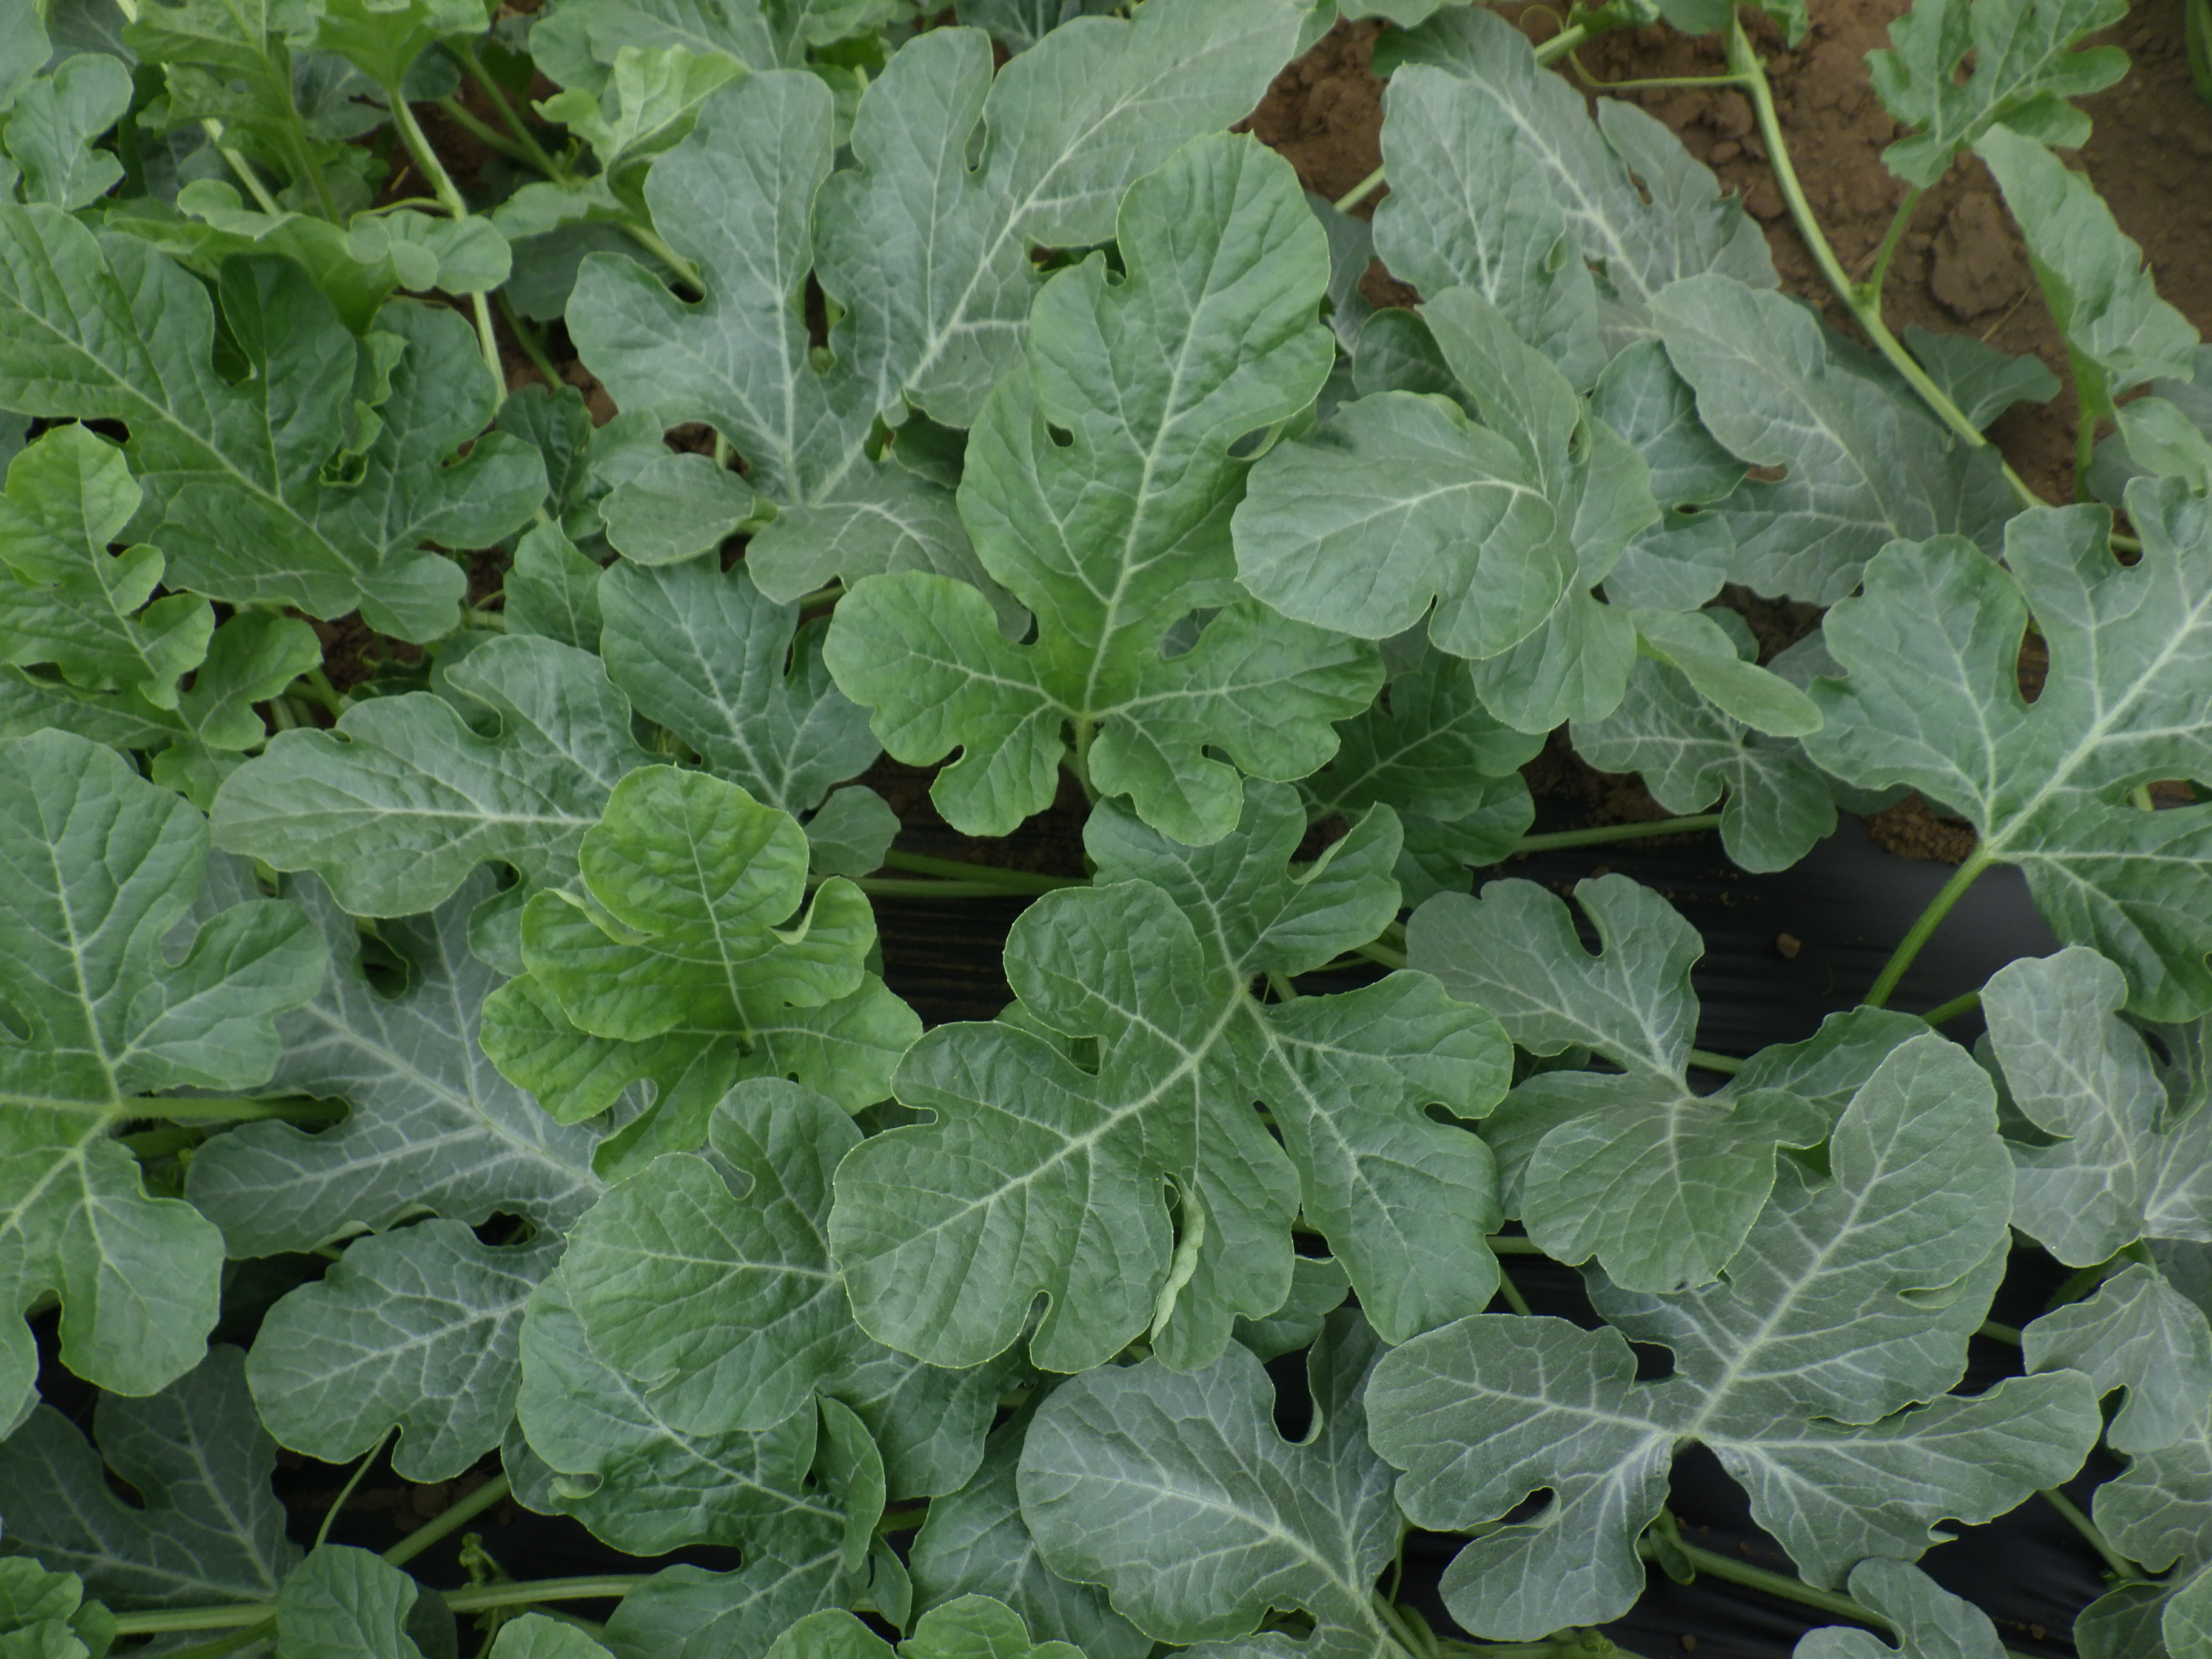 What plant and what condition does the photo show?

watermelon, healthy
